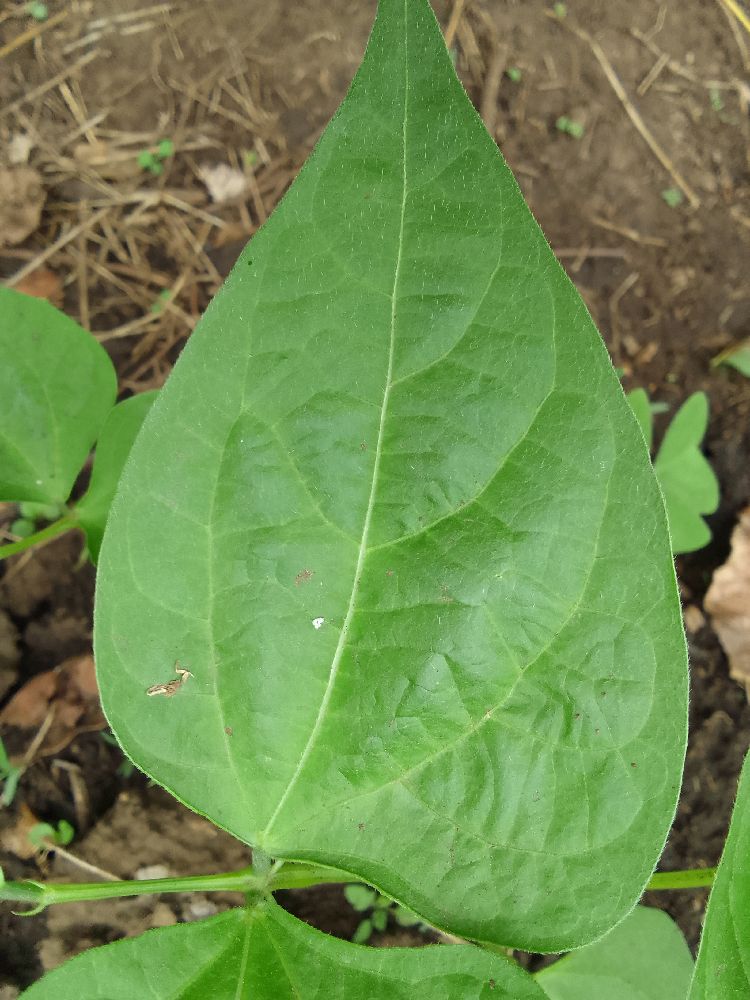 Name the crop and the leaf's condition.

maize, healthy
